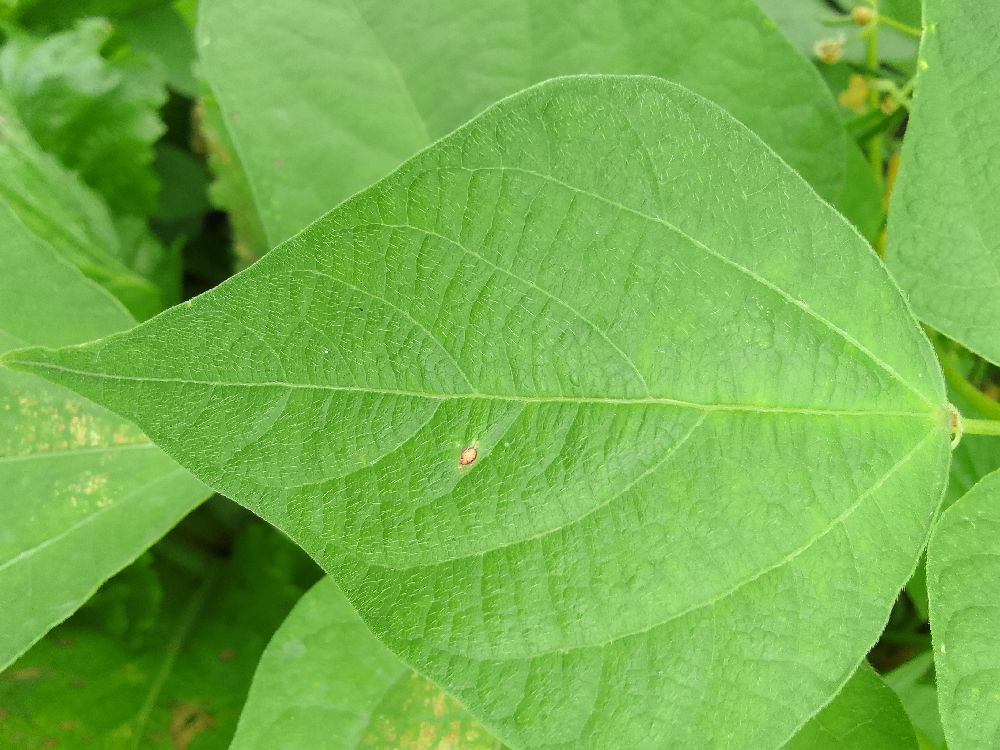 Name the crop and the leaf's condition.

common bean, healthy
